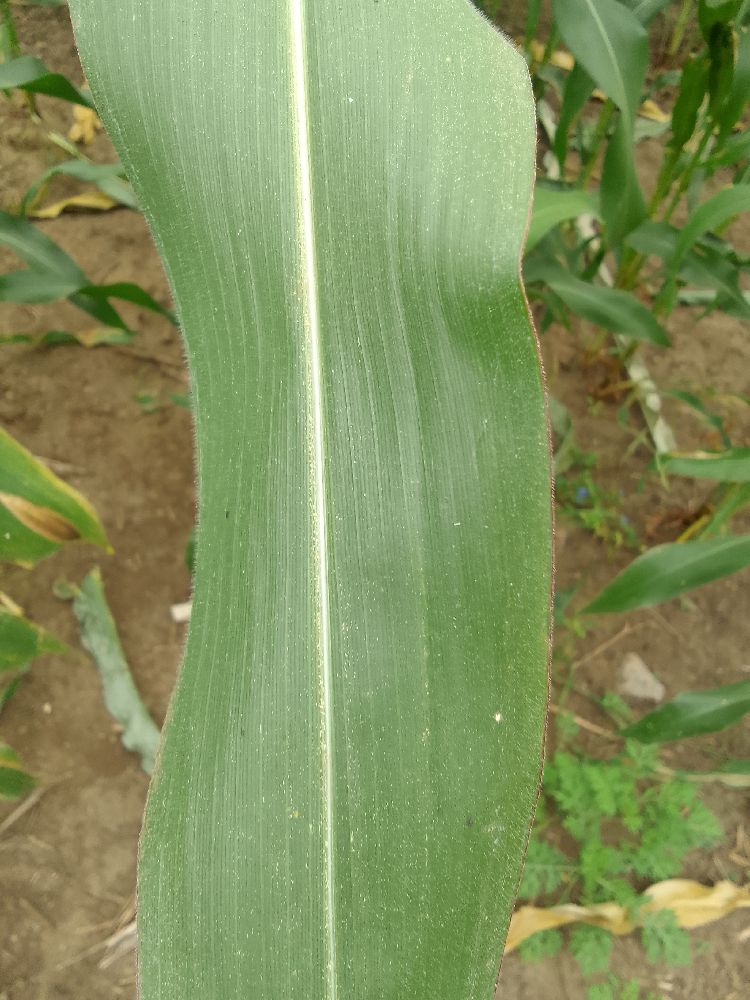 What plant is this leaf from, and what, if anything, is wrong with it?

maize, healthy
